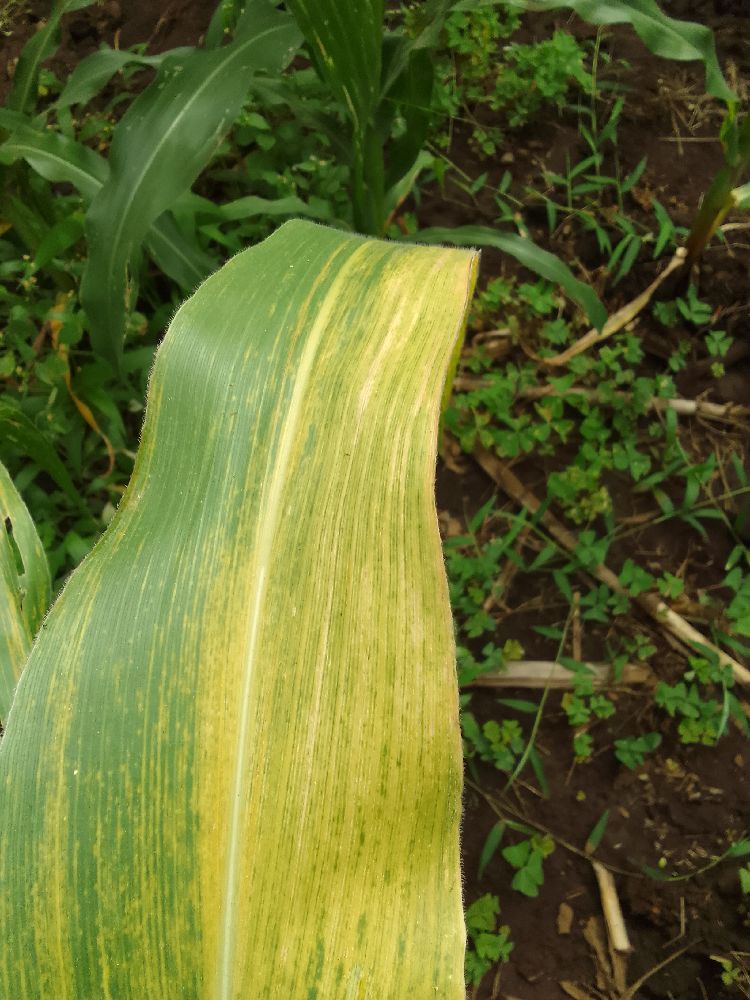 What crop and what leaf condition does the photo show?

maize, maize lethal necrosis
